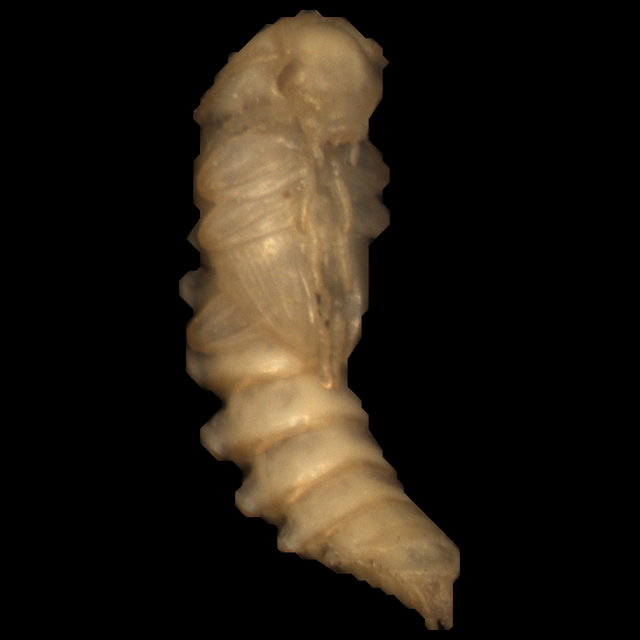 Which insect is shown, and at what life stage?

mealworm pupa
